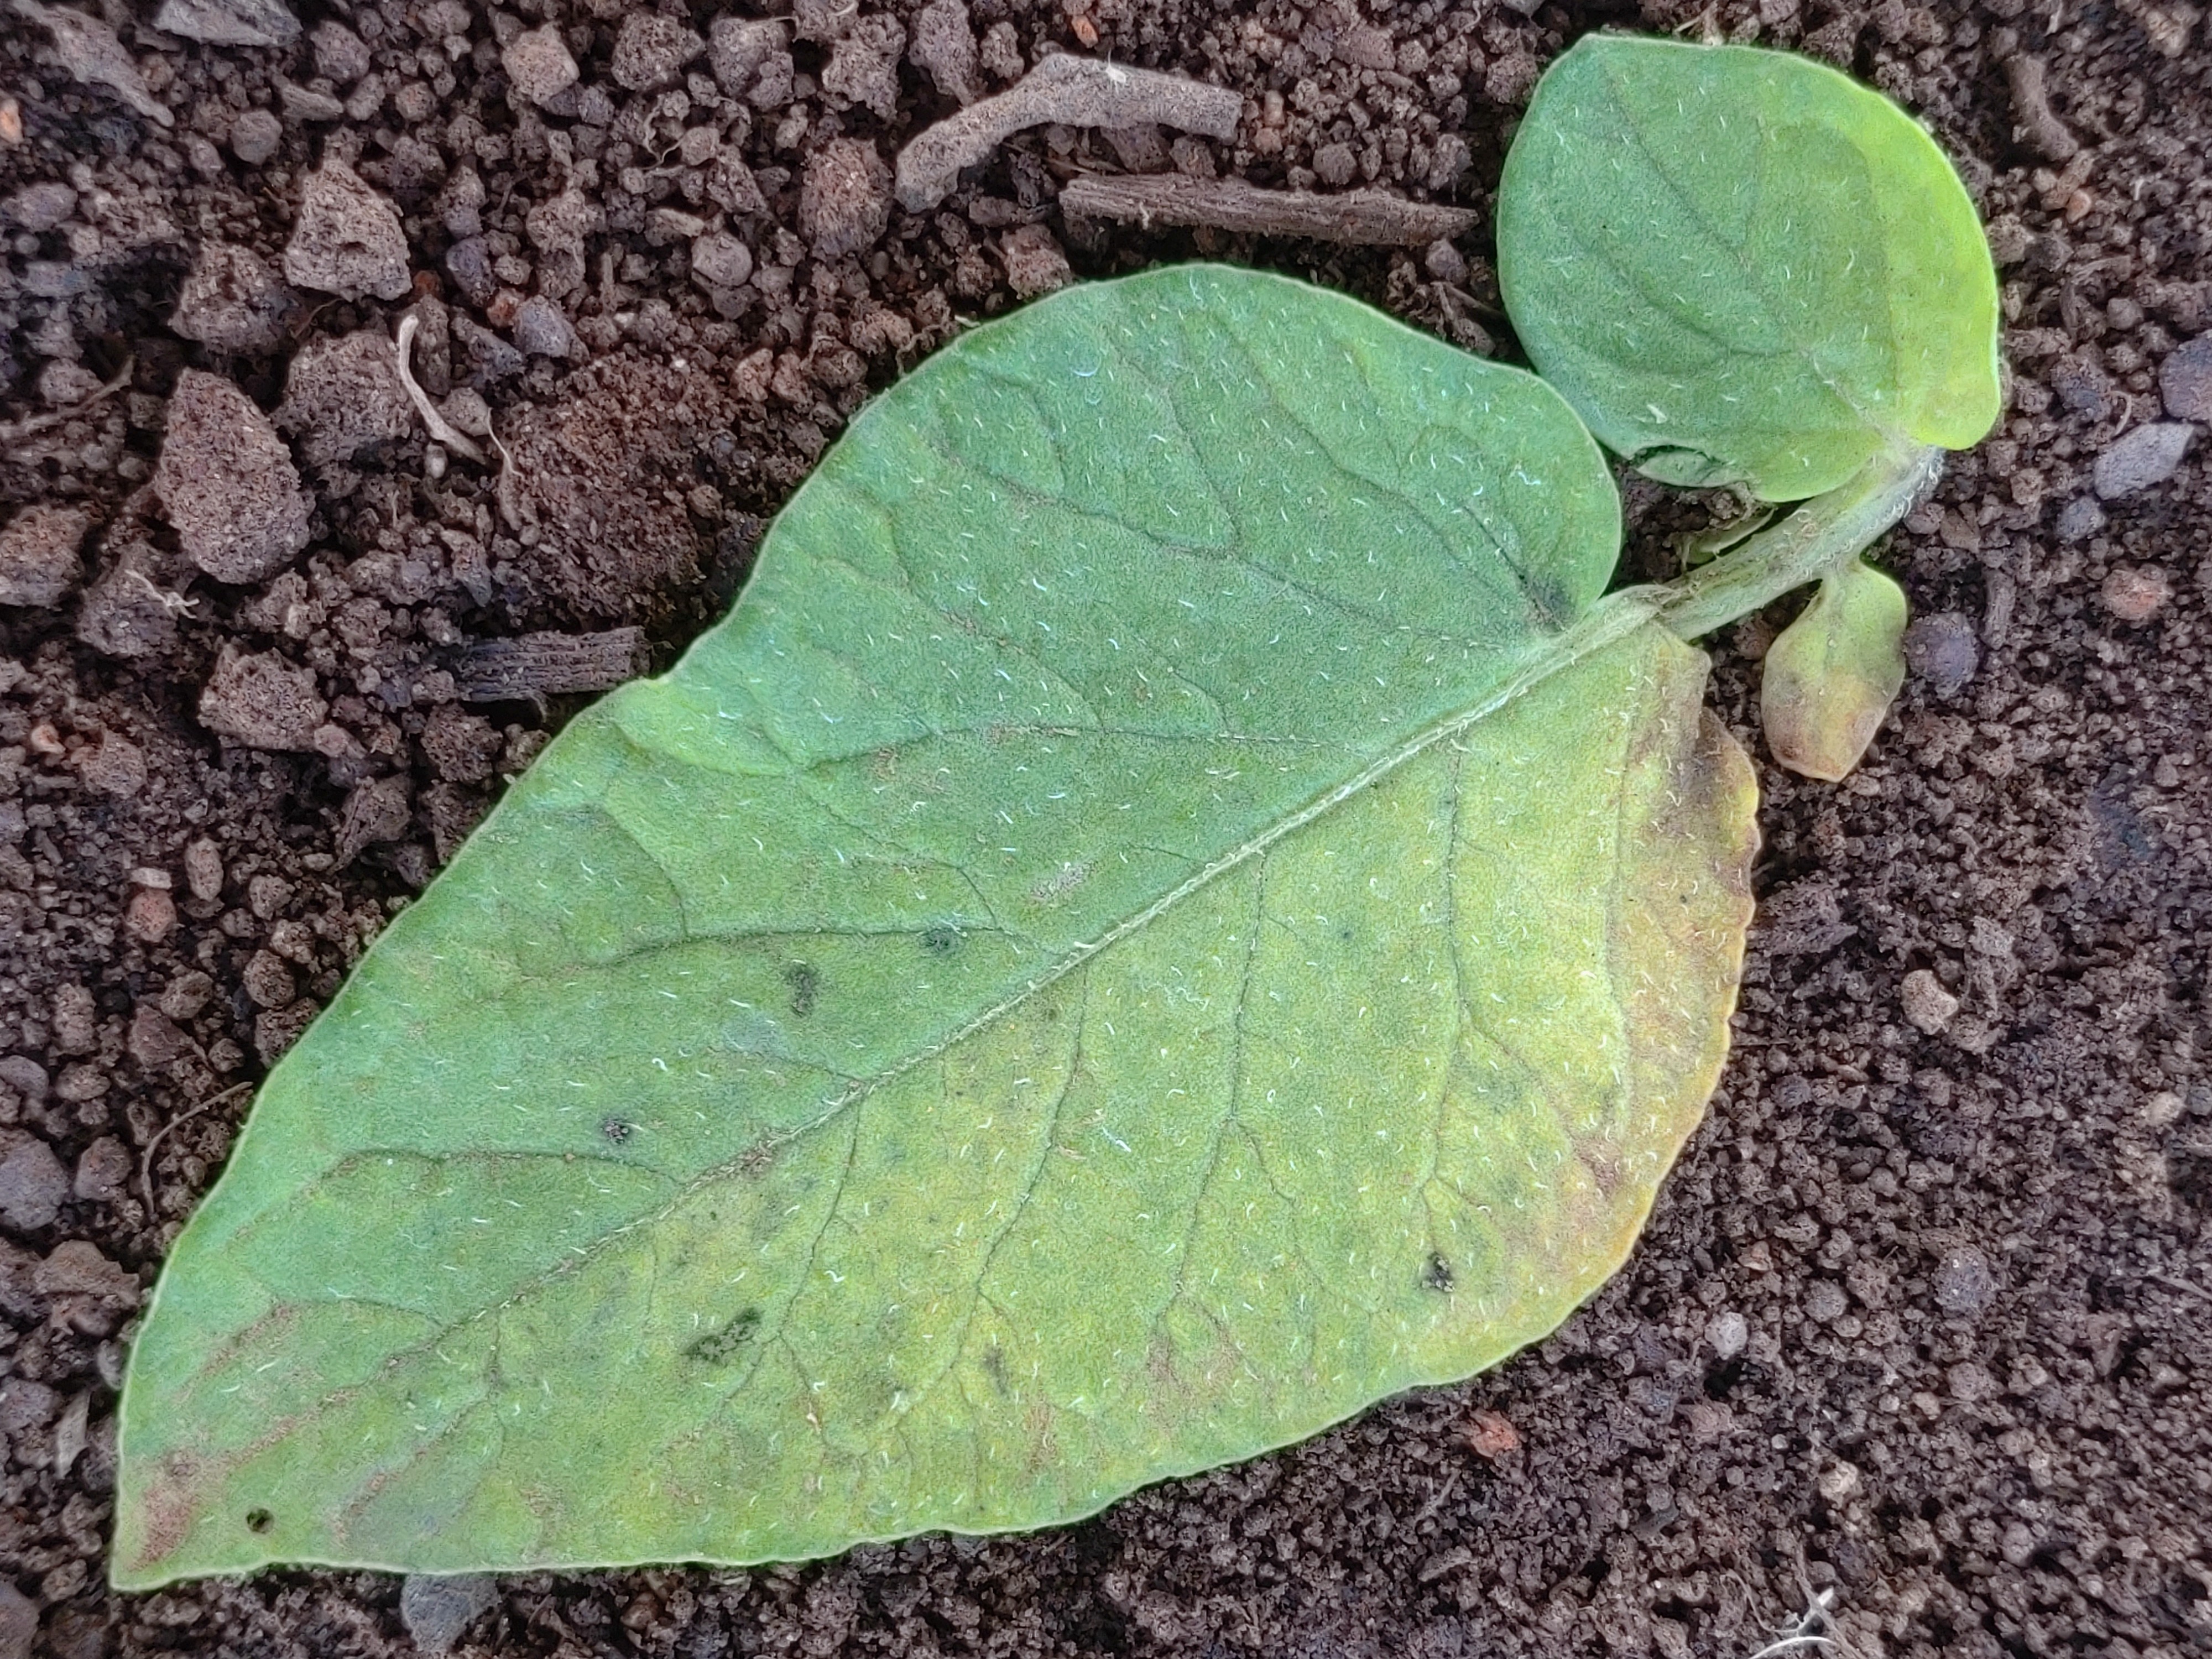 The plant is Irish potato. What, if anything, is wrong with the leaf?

late blight
